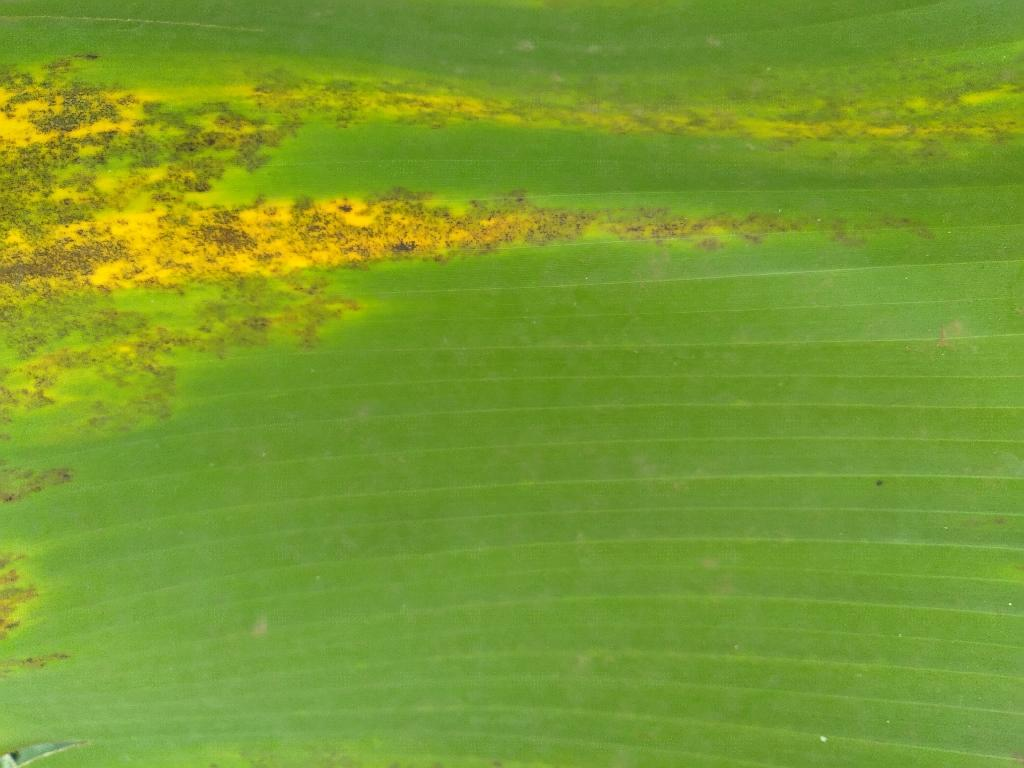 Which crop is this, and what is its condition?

banana, black sigatoka
